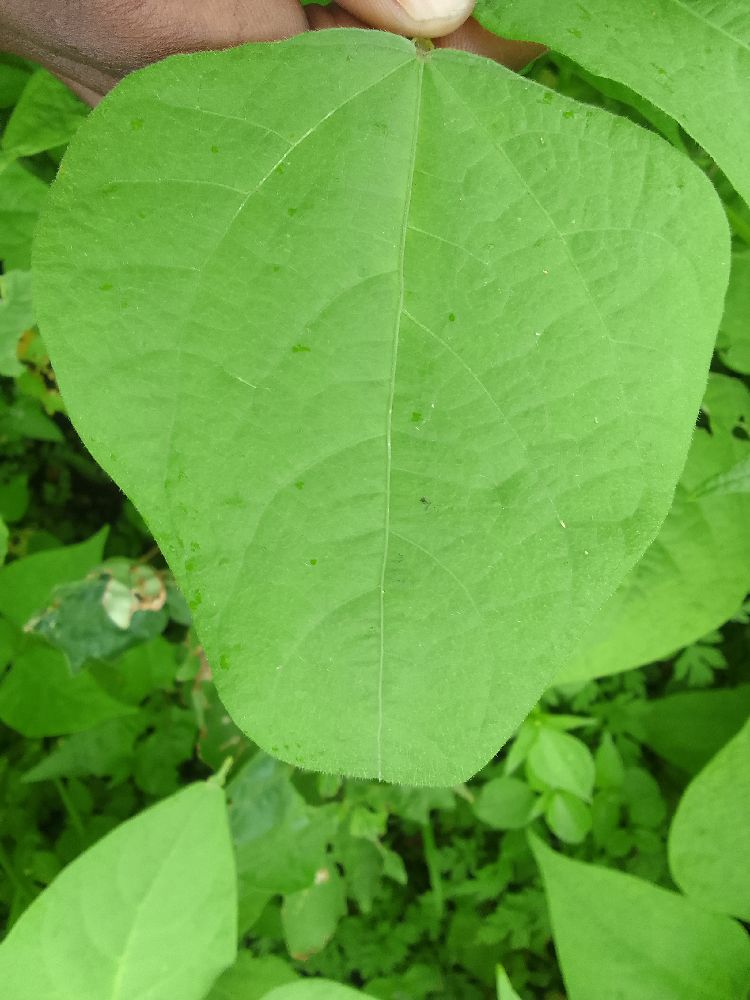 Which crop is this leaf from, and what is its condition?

common bean, healthy
